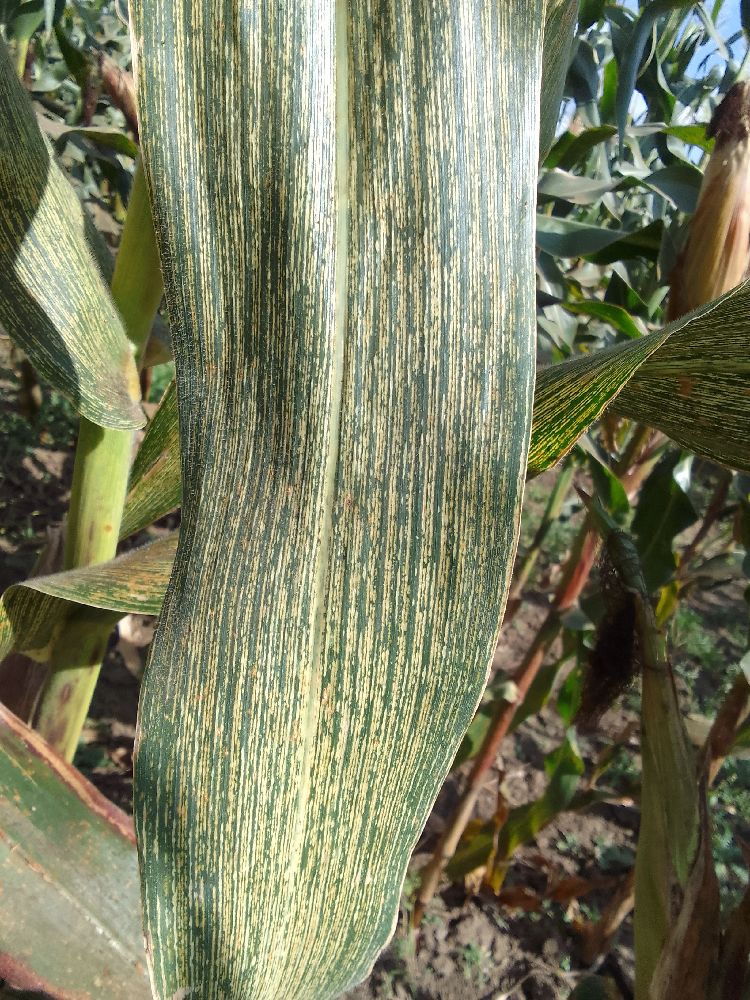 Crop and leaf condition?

maize, maize streak virus
